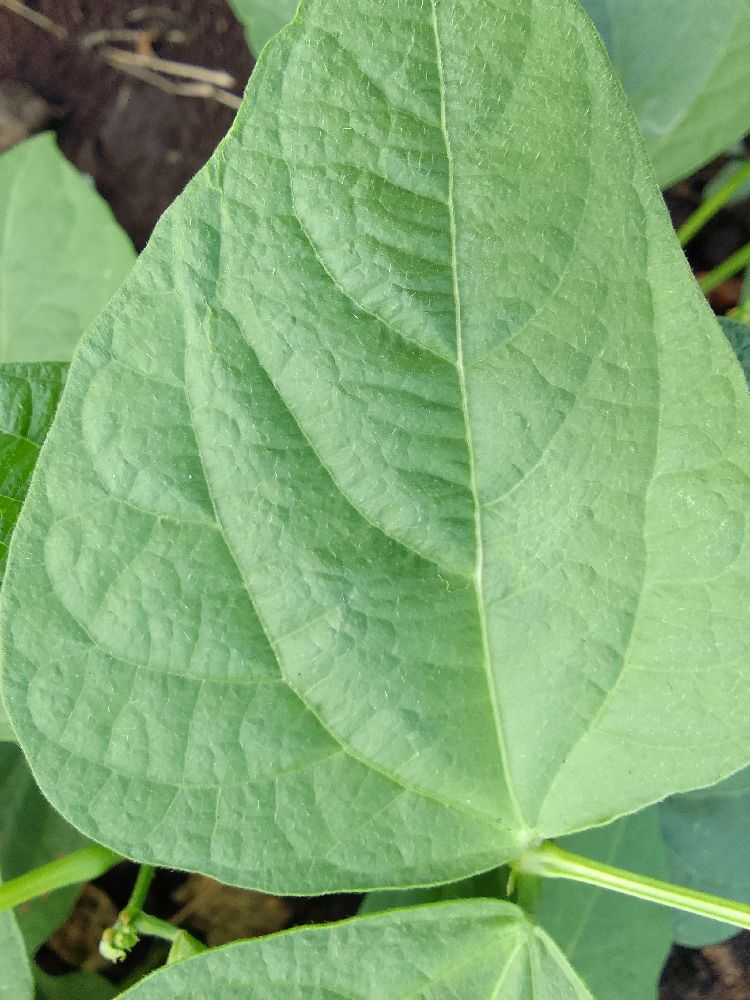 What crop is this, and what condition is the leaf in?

common bean, healthy
